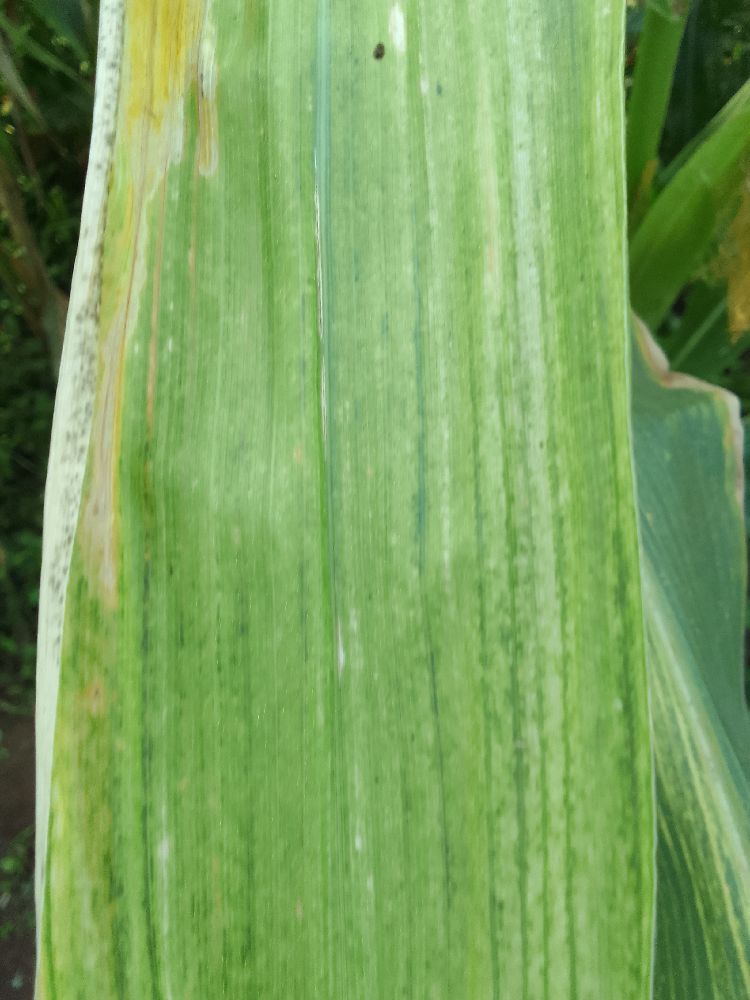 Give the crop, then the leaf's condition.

maize, maize lethal necrosis
